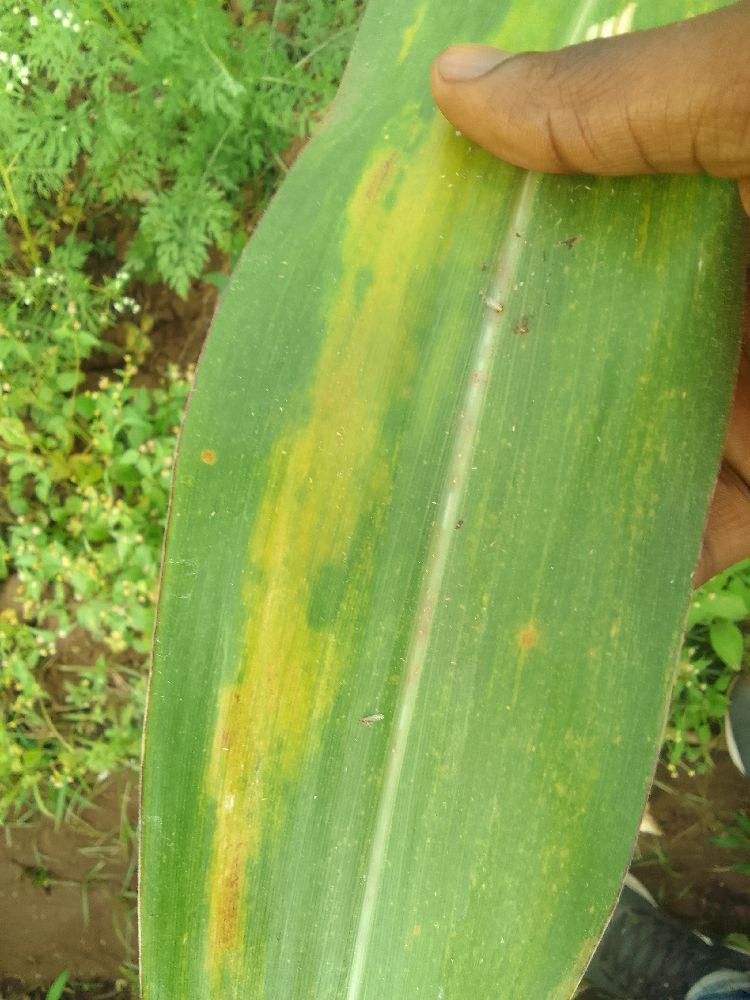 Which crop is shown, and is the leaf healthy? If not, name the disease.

maize, maize lethal necrosis
